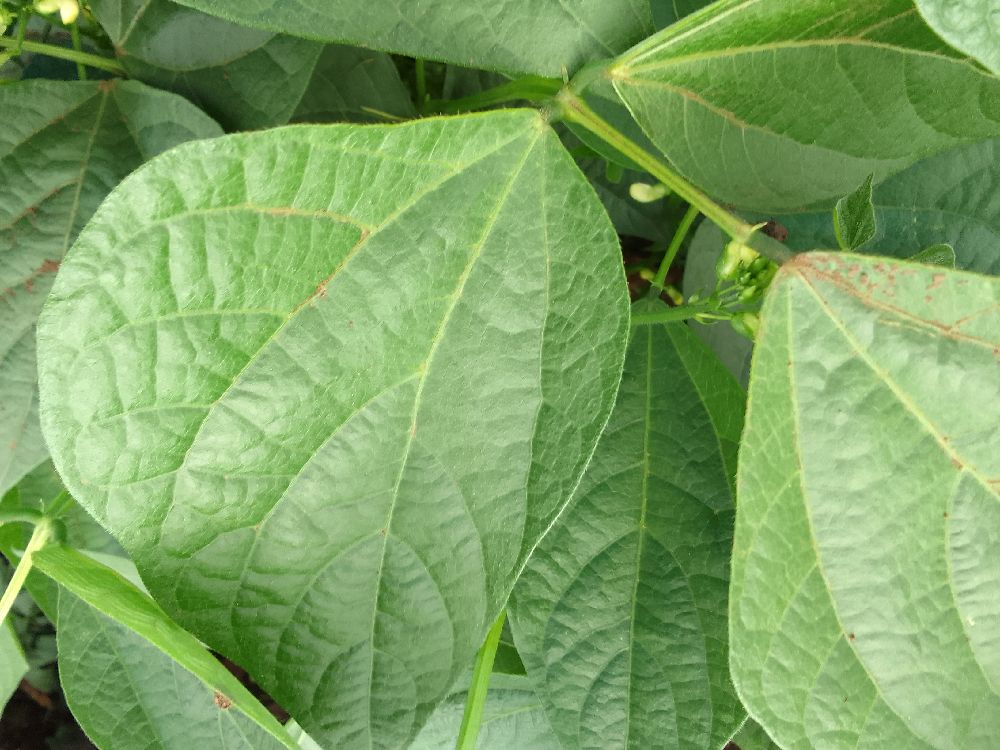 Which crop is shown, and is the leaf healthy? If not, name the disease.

common bean, healthy
